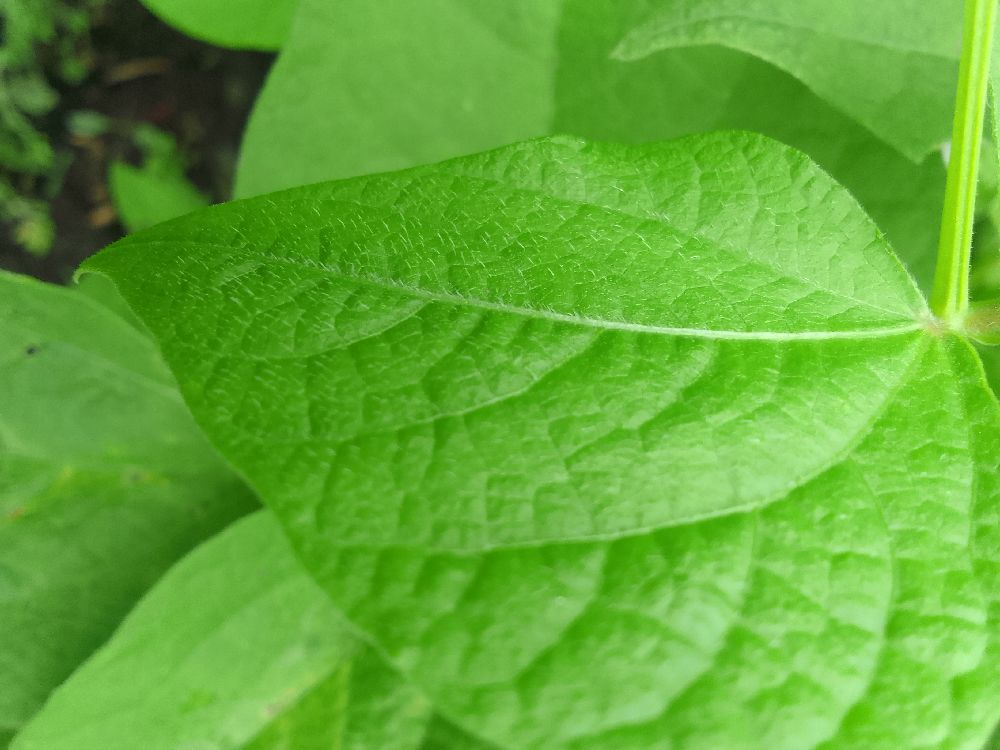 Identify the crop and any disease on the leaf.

common bean, healthy
